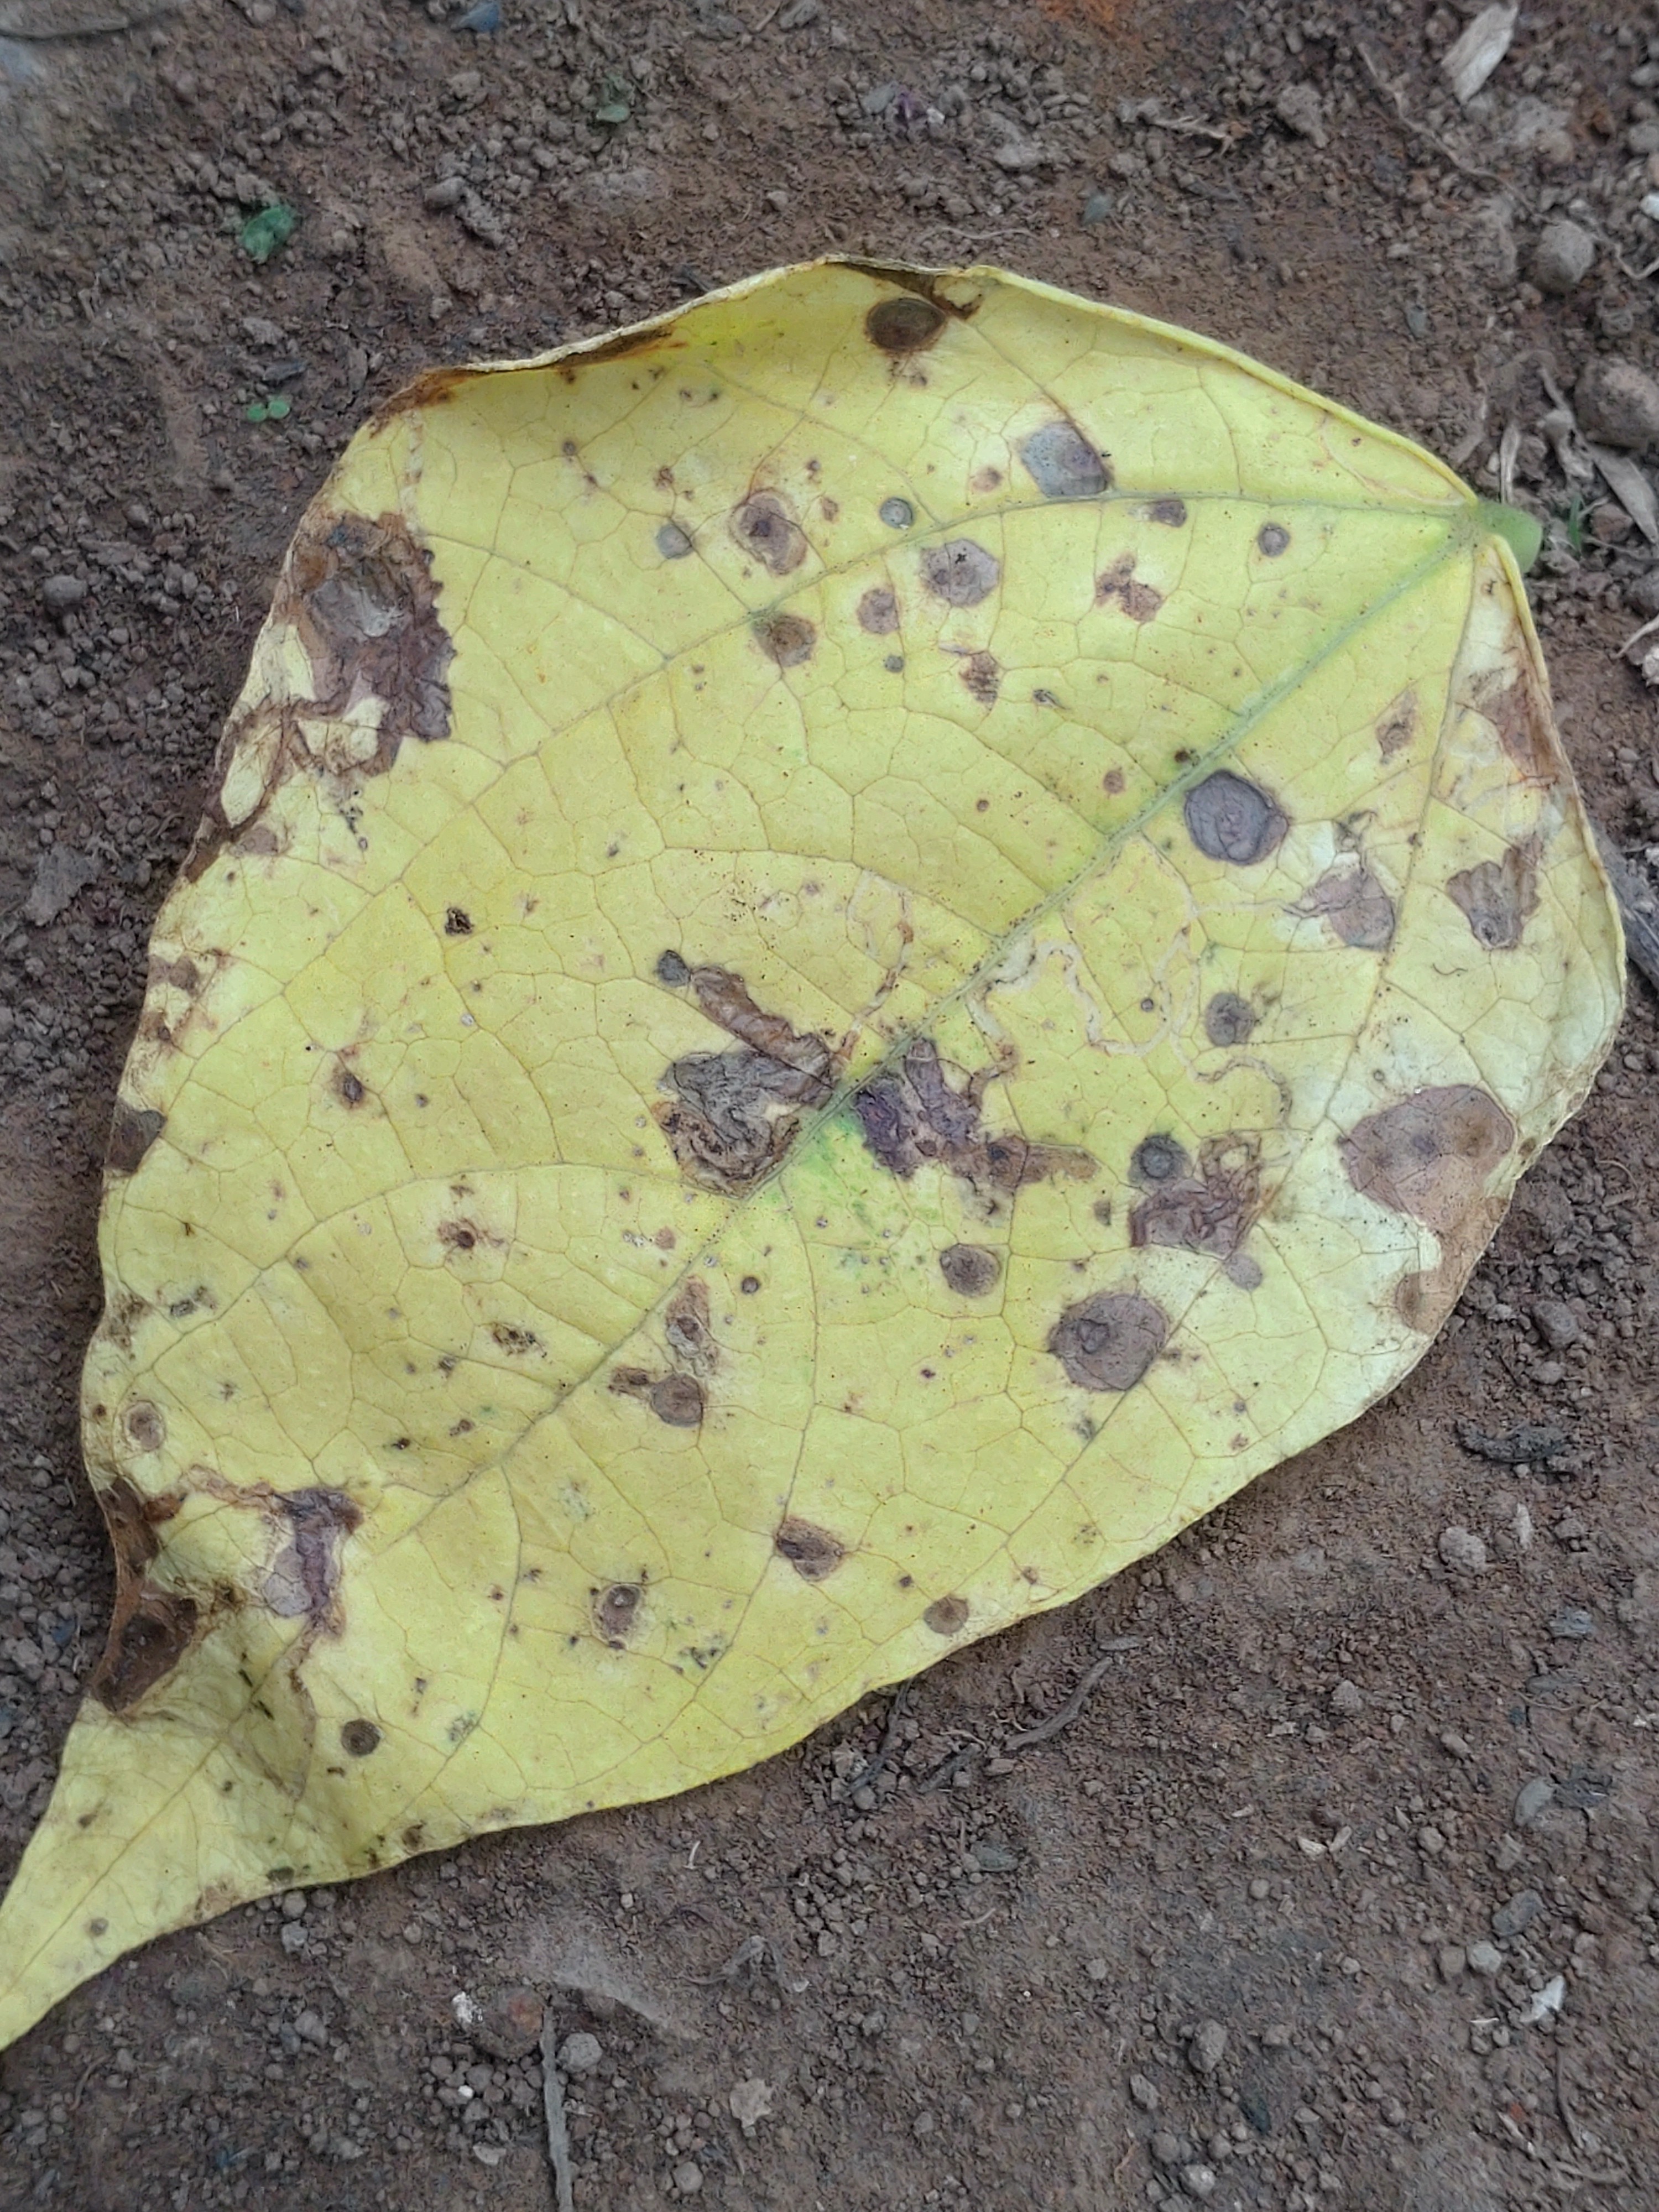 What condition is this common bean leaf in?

anthracnose
